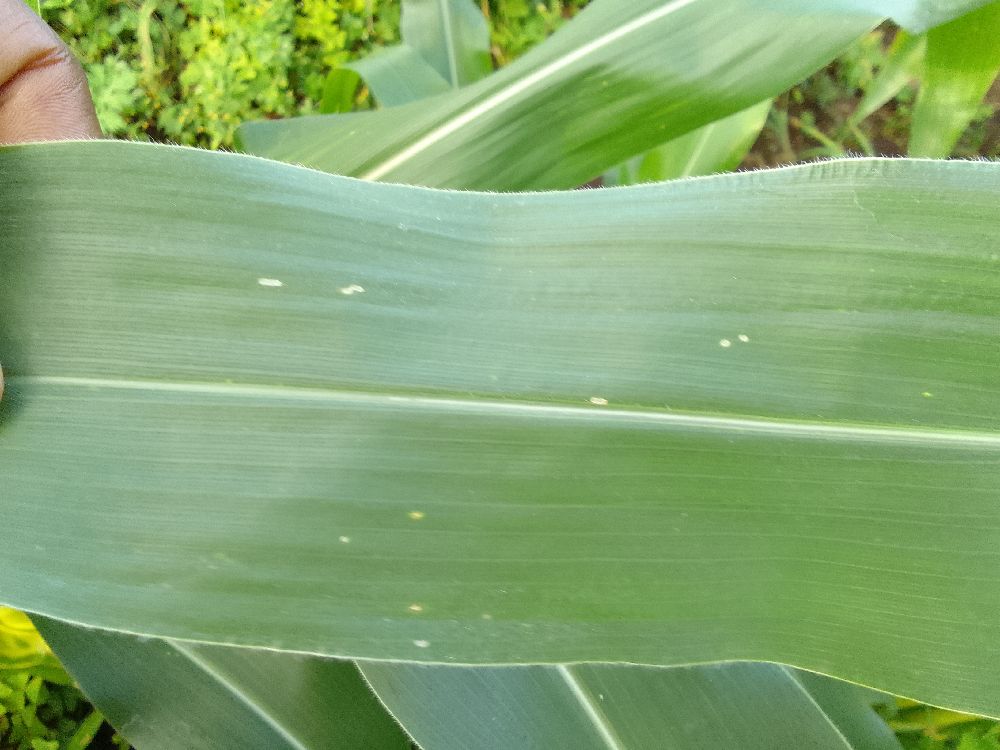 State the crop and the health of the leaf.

maize, healthy
